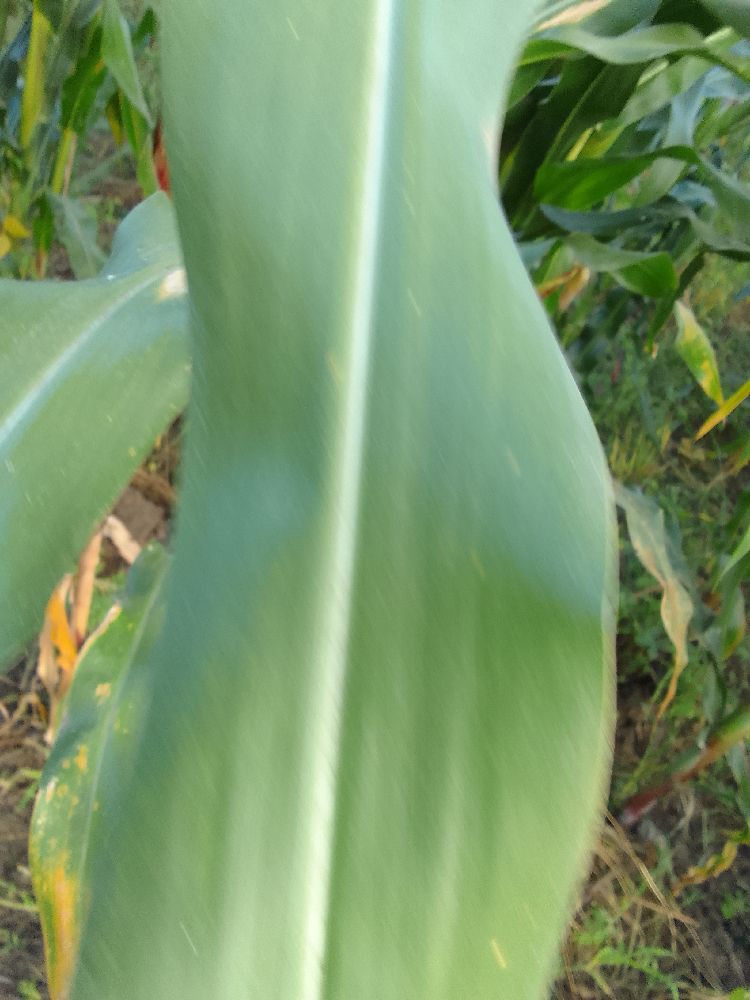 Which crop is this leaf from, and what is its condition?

maize, healthy
